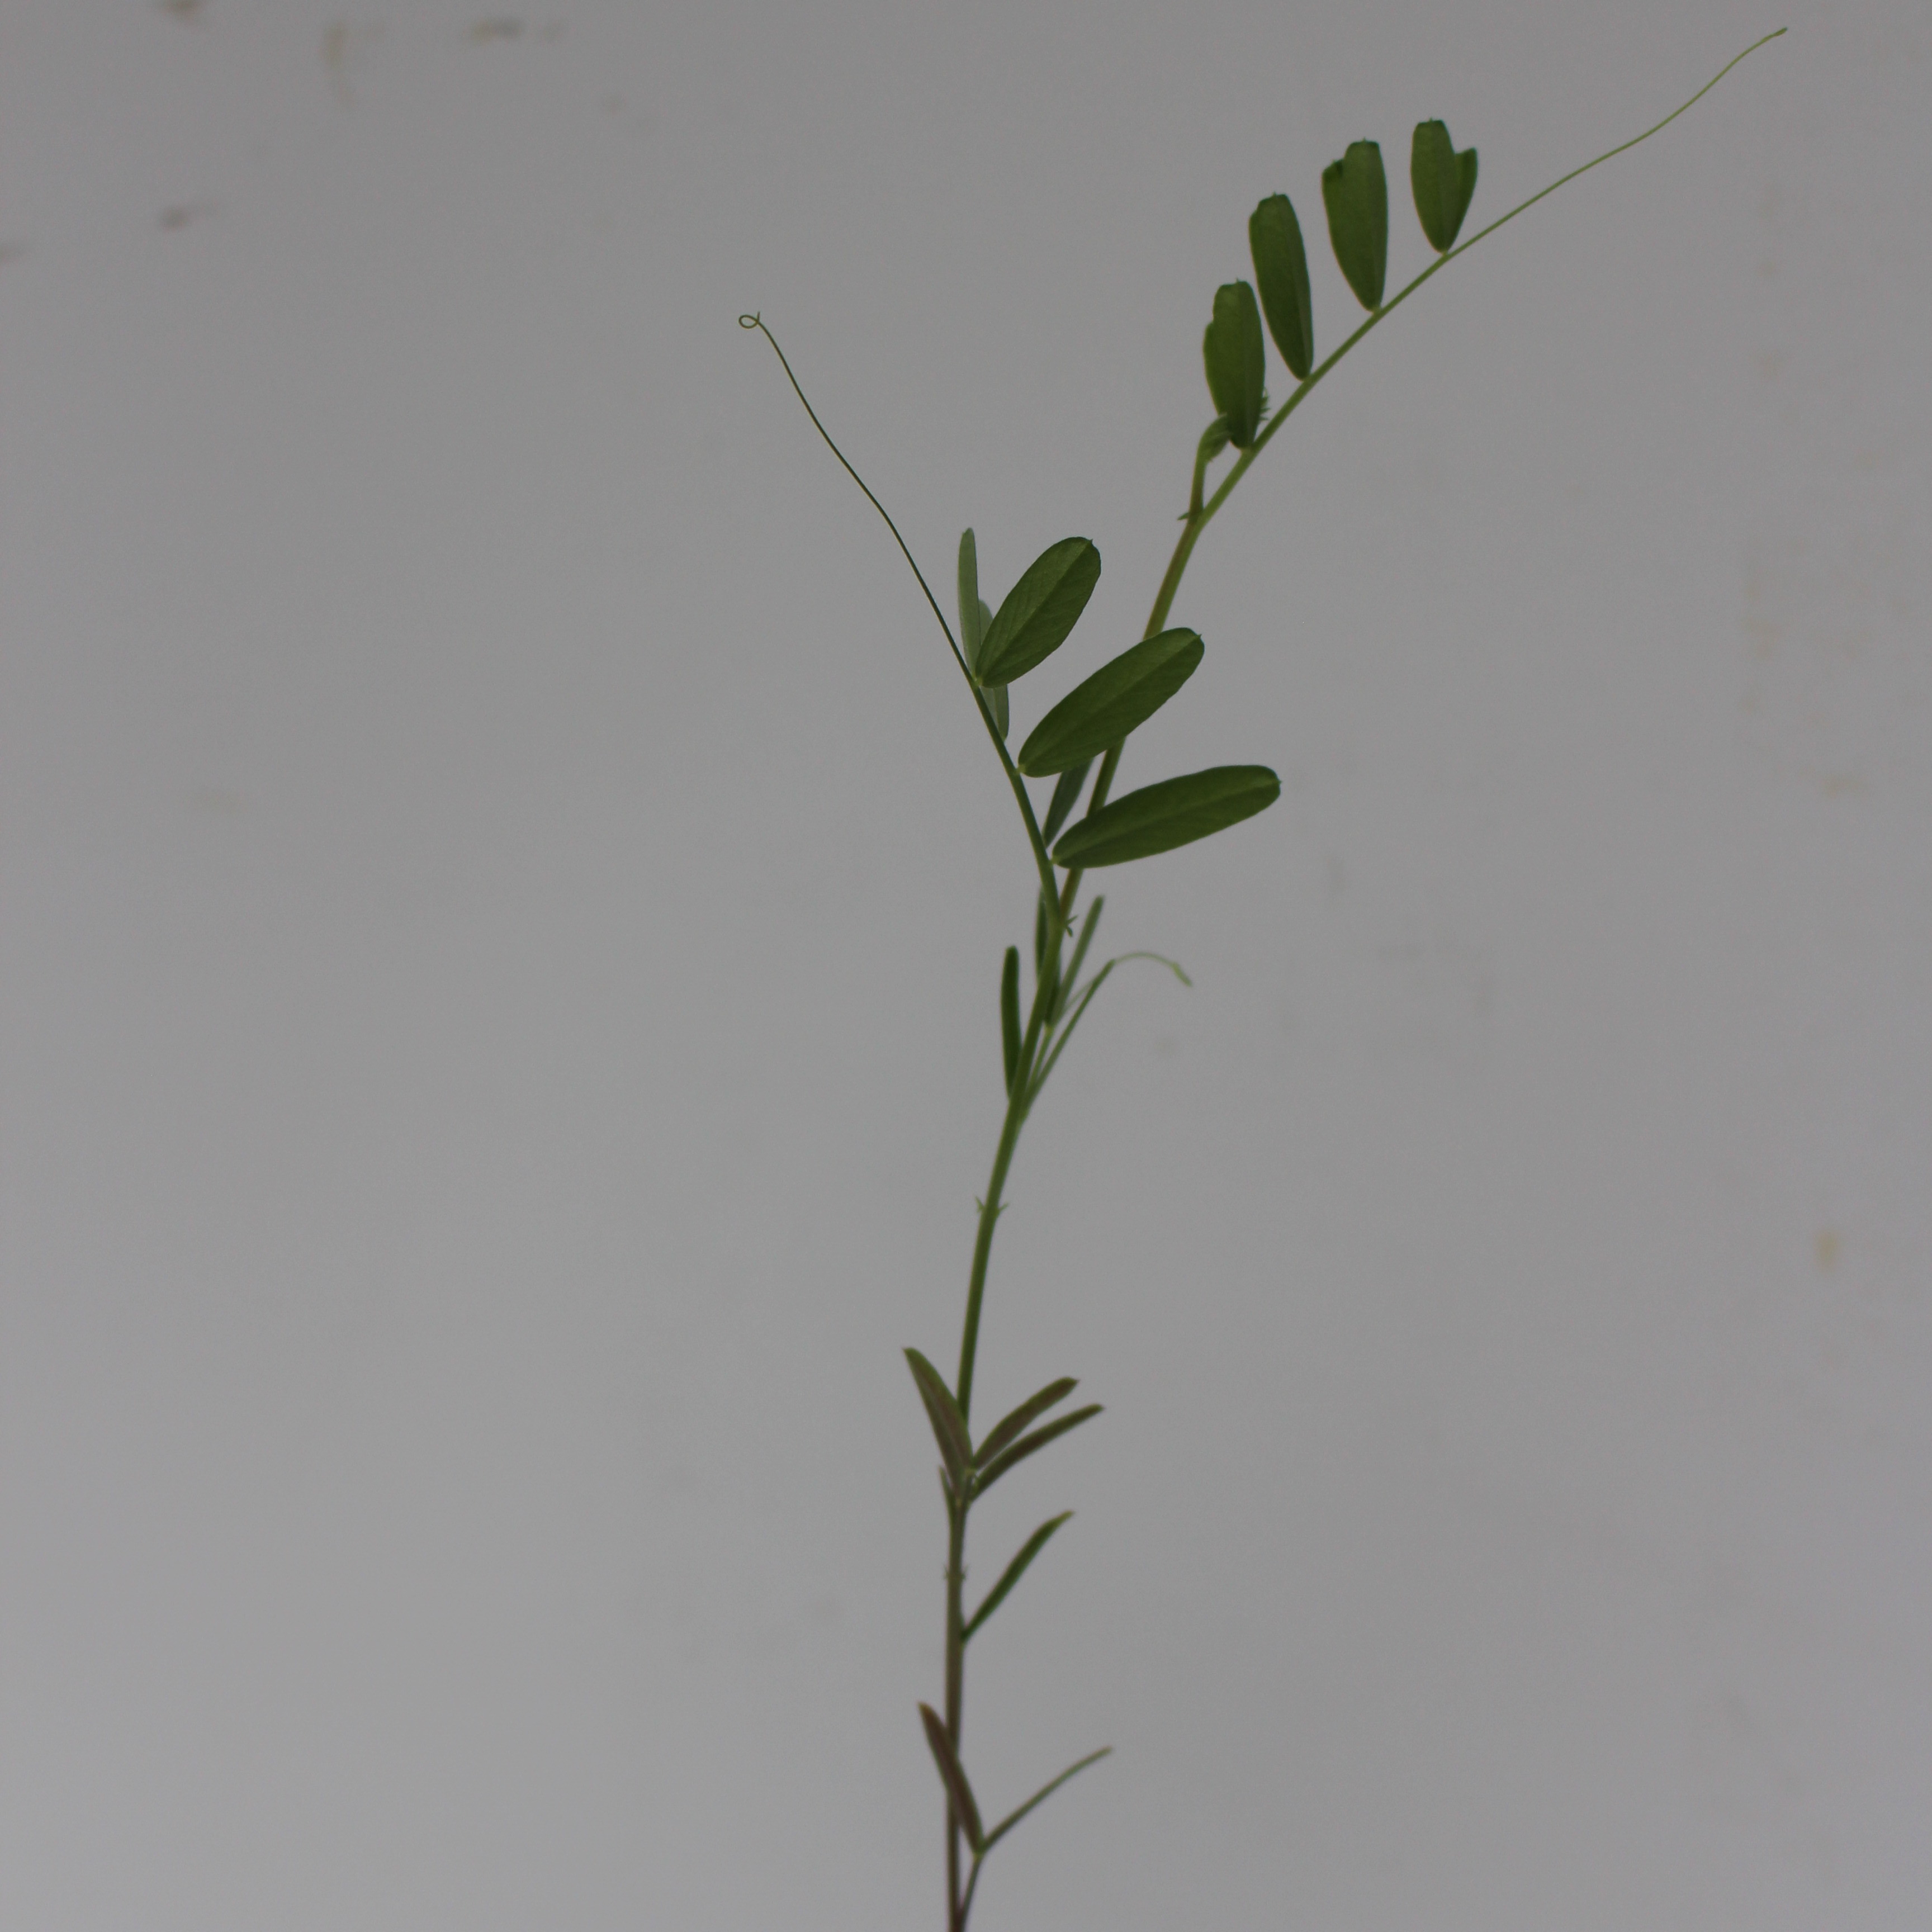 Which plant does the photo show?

Vicia sativa
